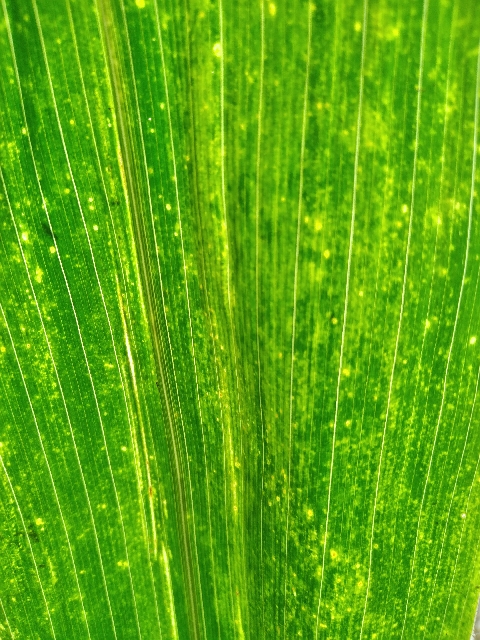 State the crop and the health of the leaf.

maize, maize lethal necrosis
